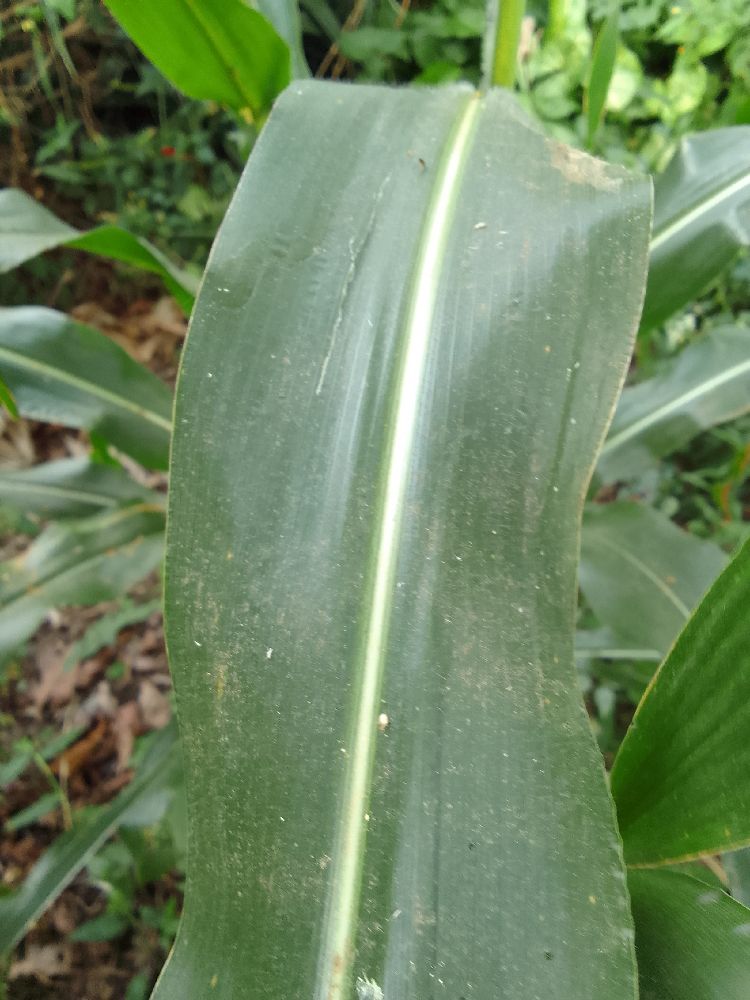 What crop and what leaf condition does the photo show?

maize, healthy
